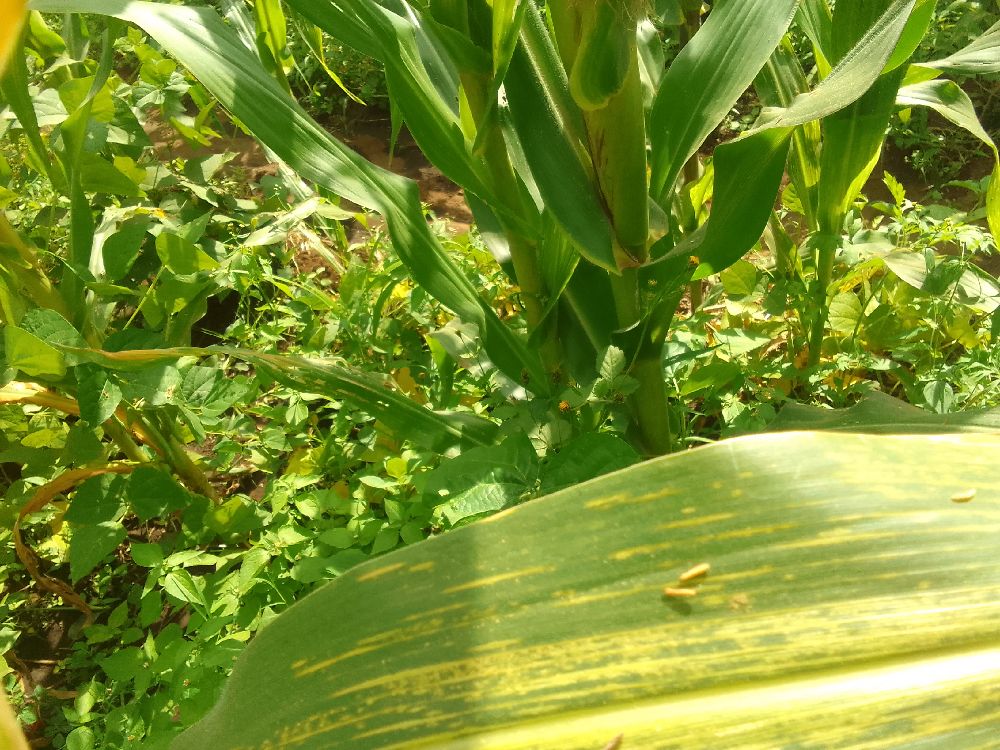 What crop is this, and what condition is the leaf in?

maize, maize lethal necrosis
